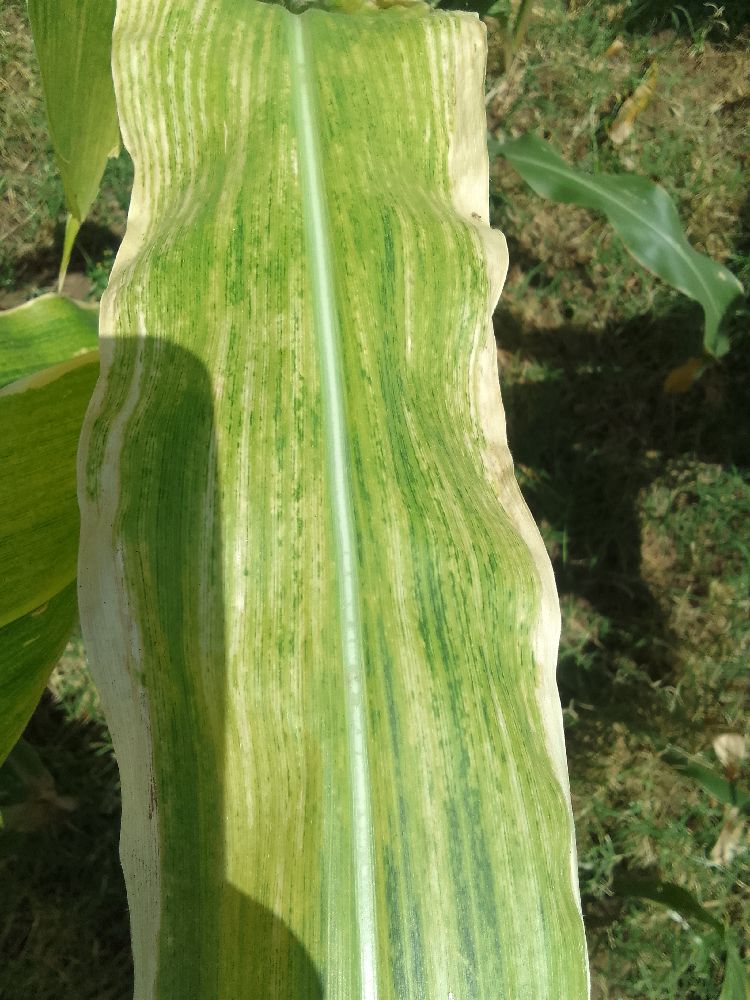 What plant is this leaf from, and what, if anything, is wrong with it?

maize, maize lethal necrosis
